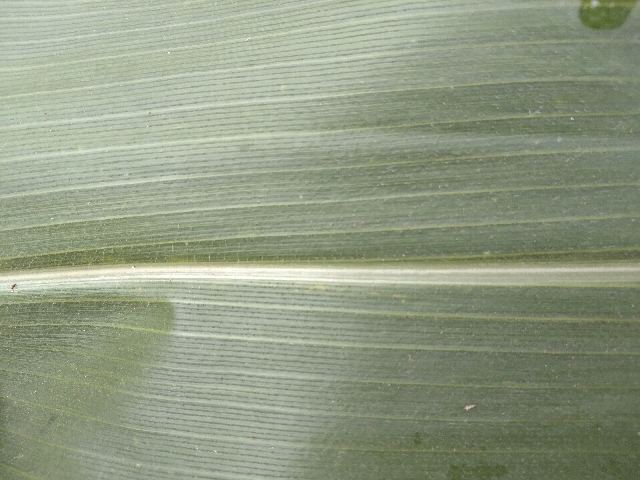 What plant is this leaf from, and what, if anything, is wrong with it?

maize, healthy
